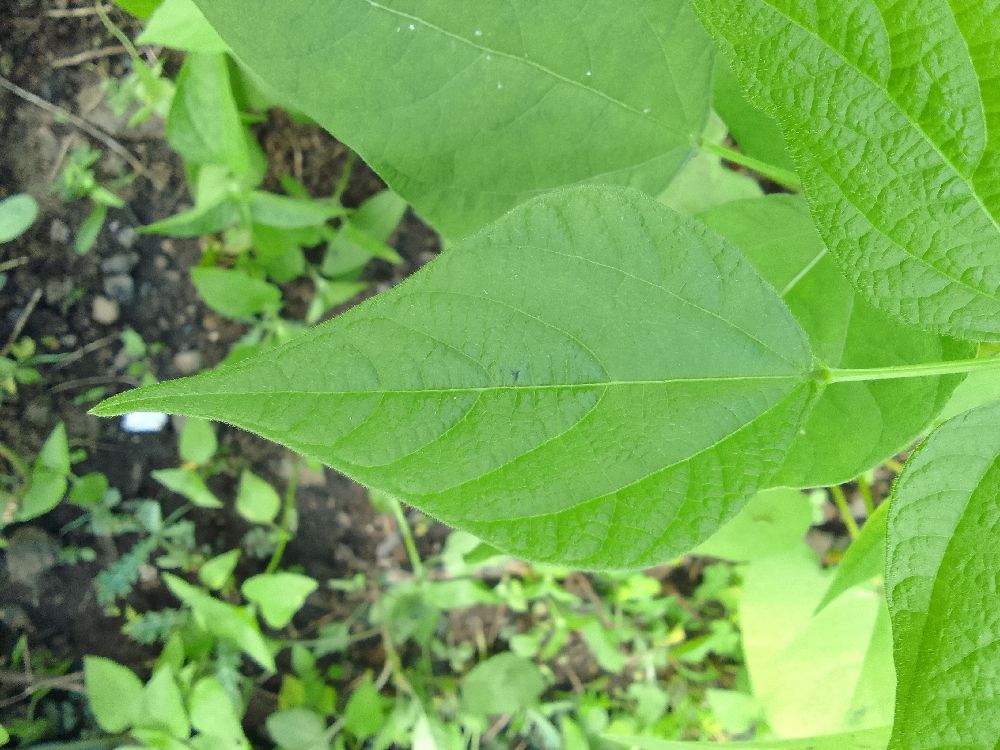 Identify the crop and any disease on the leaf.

common bean, healthy
